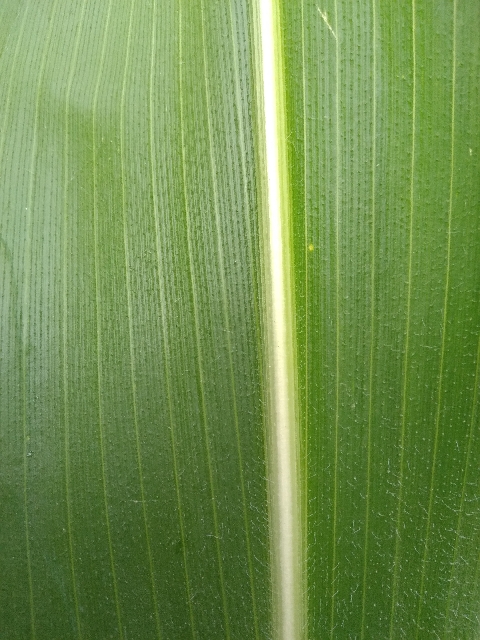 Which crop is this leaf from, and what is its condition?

maize, healthy
